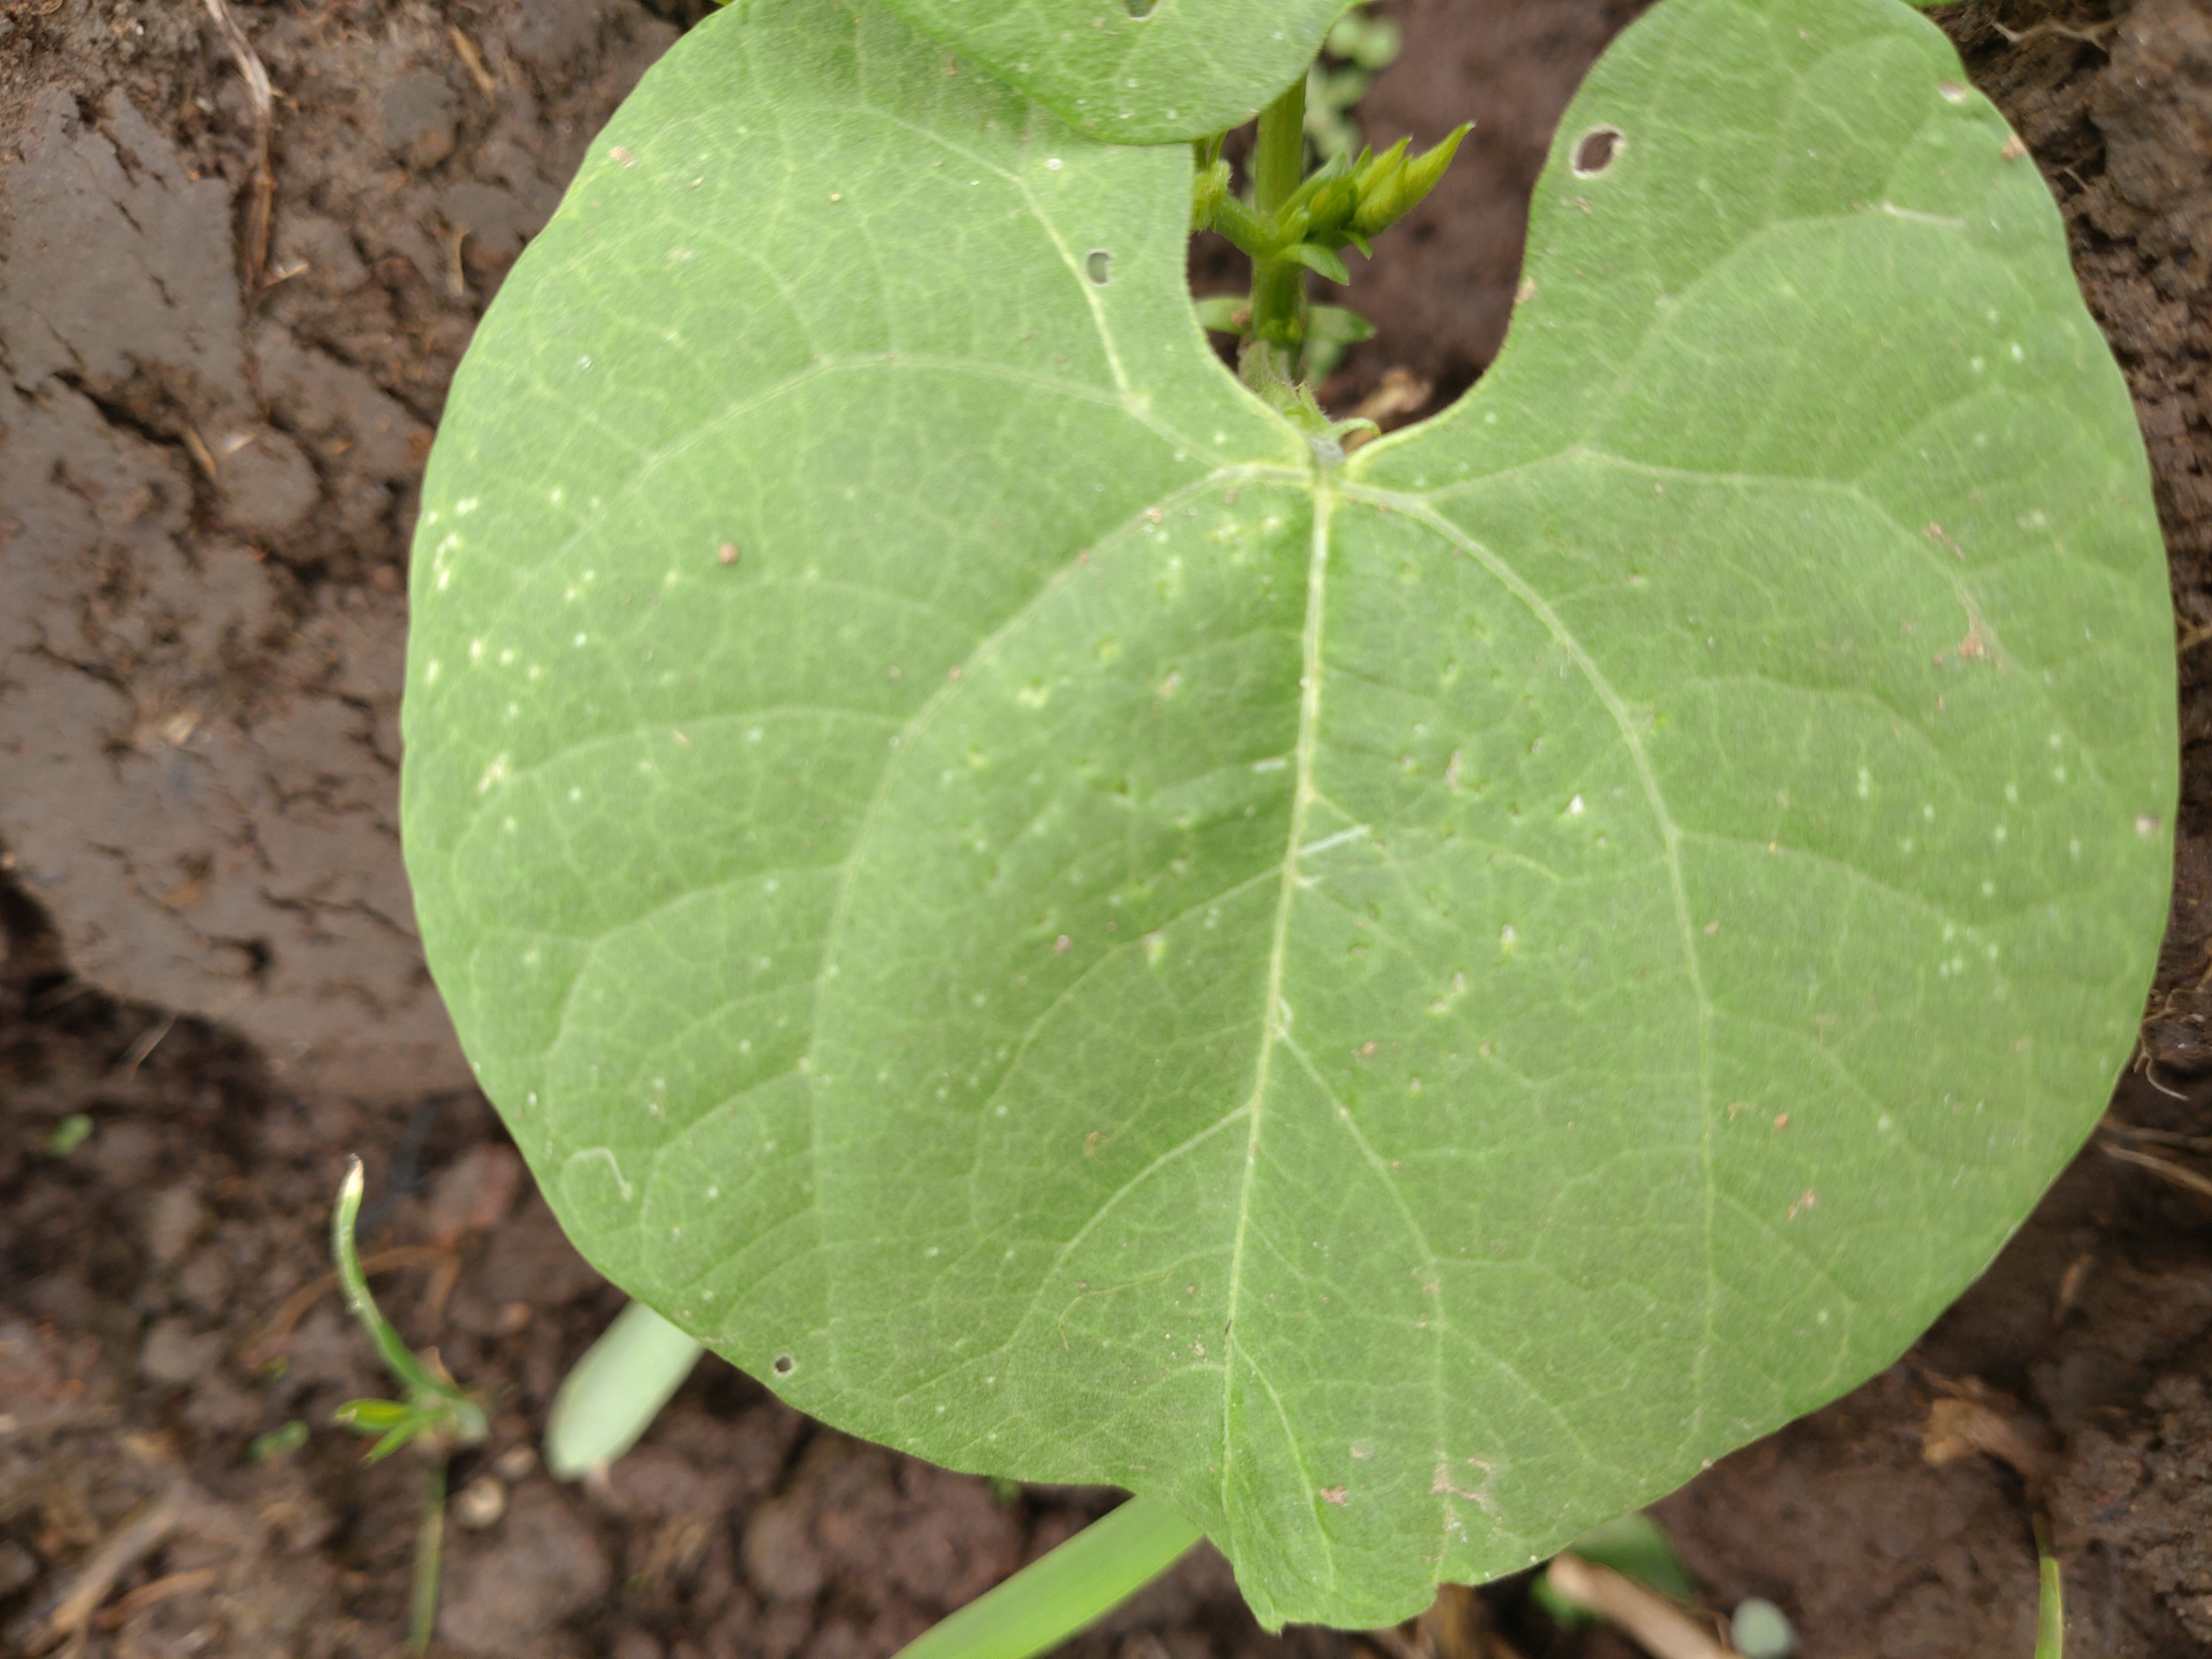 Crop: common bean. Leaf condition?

healthy
